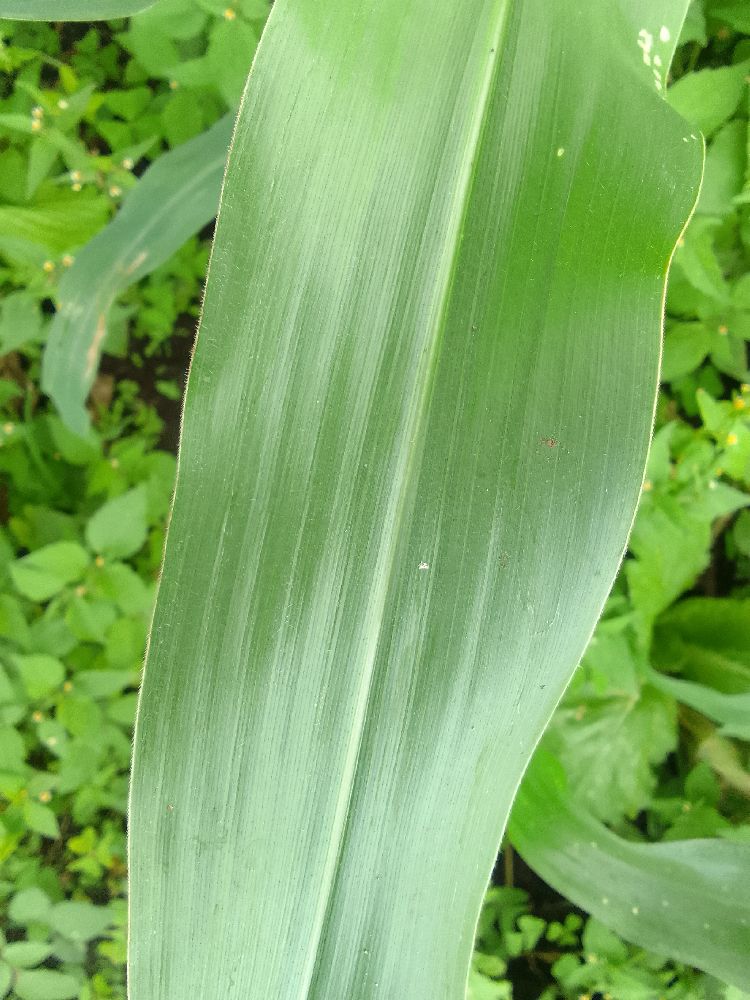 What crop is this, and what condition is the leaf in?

maize, healthy
